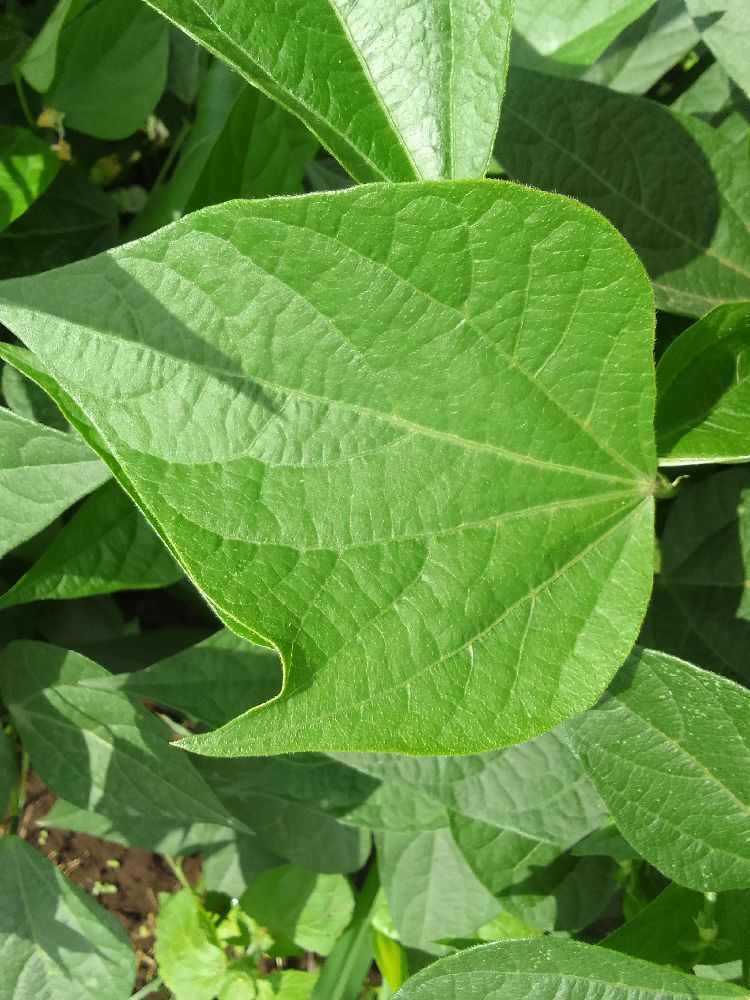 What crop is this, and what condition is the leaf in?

common bean, healthy
